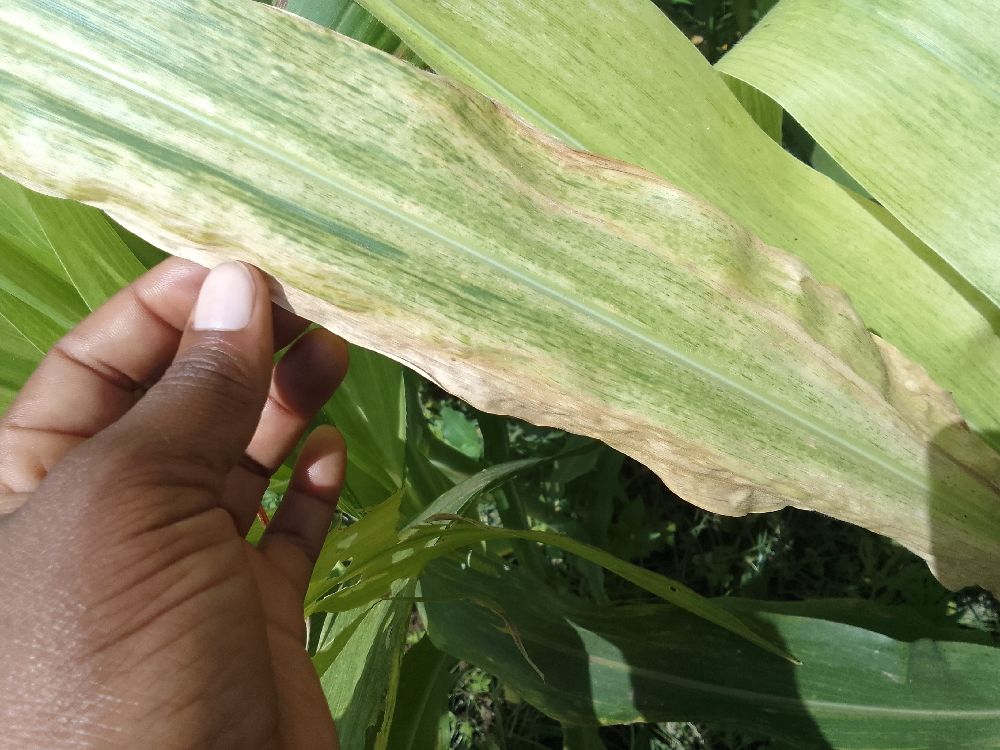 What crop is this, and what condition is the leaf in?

maize, maize lethal necrosis
